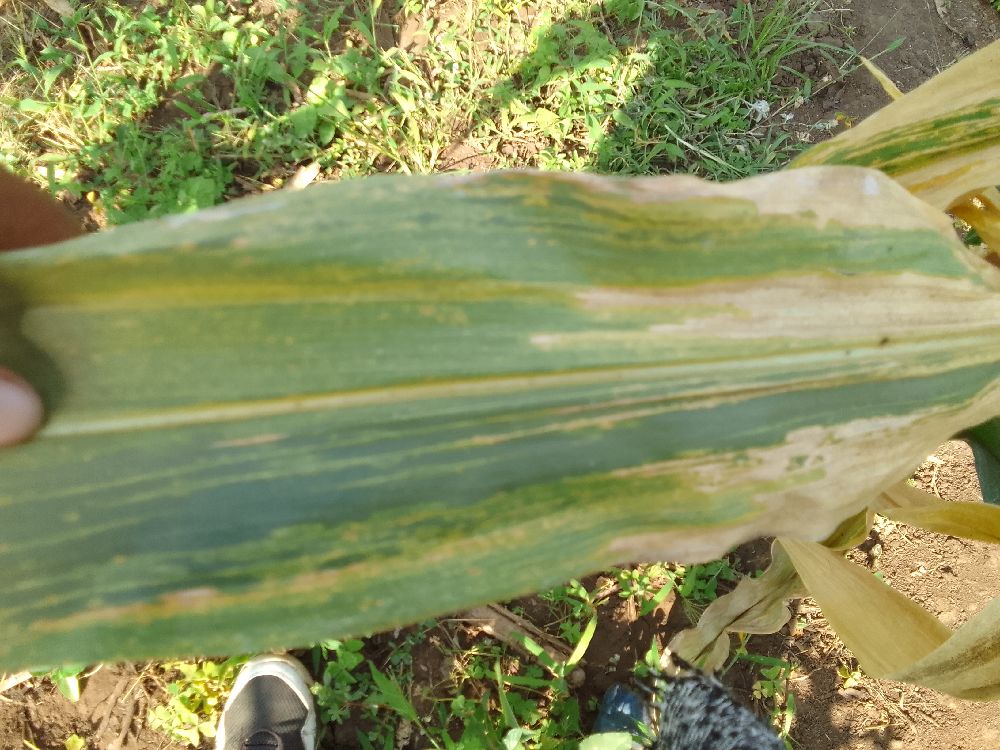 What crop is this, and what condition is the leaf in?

maize, maize lethal necrosis
